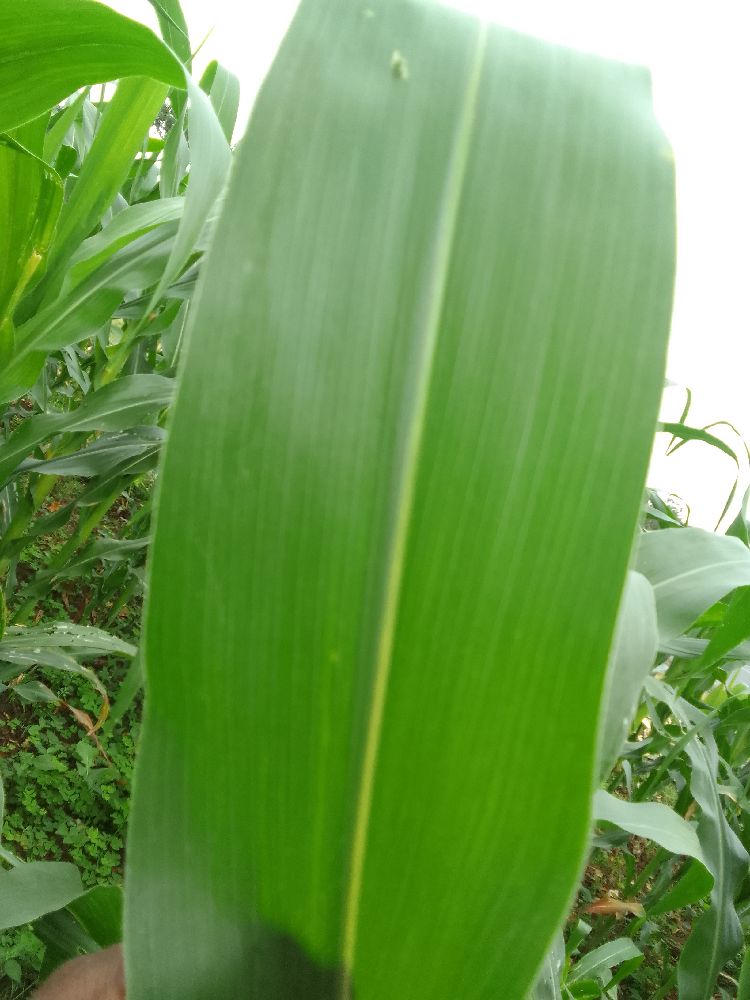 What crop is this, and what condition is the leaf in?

maize, healthy
